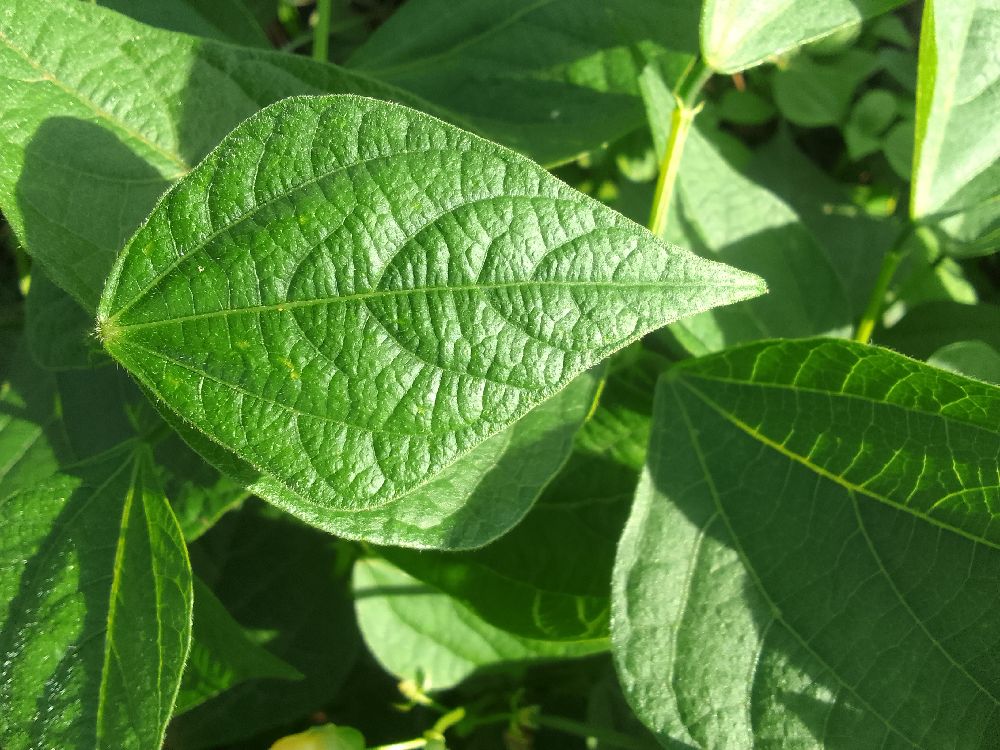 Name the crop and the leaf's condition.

common bean, healthy
